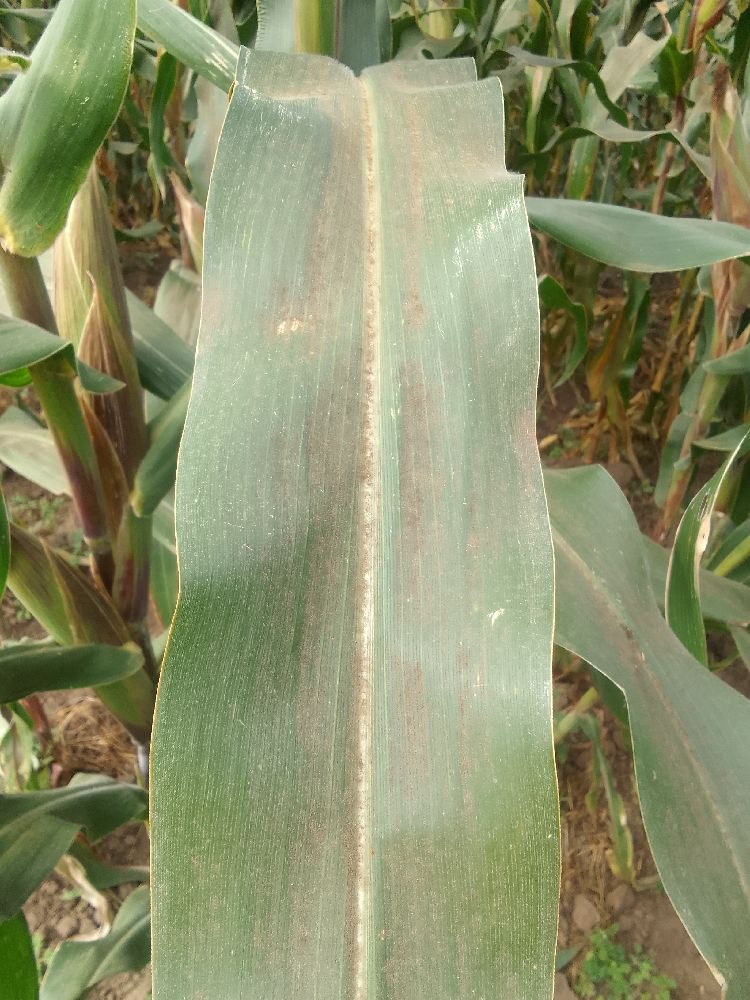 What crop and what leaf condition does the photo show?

maize, healthy
